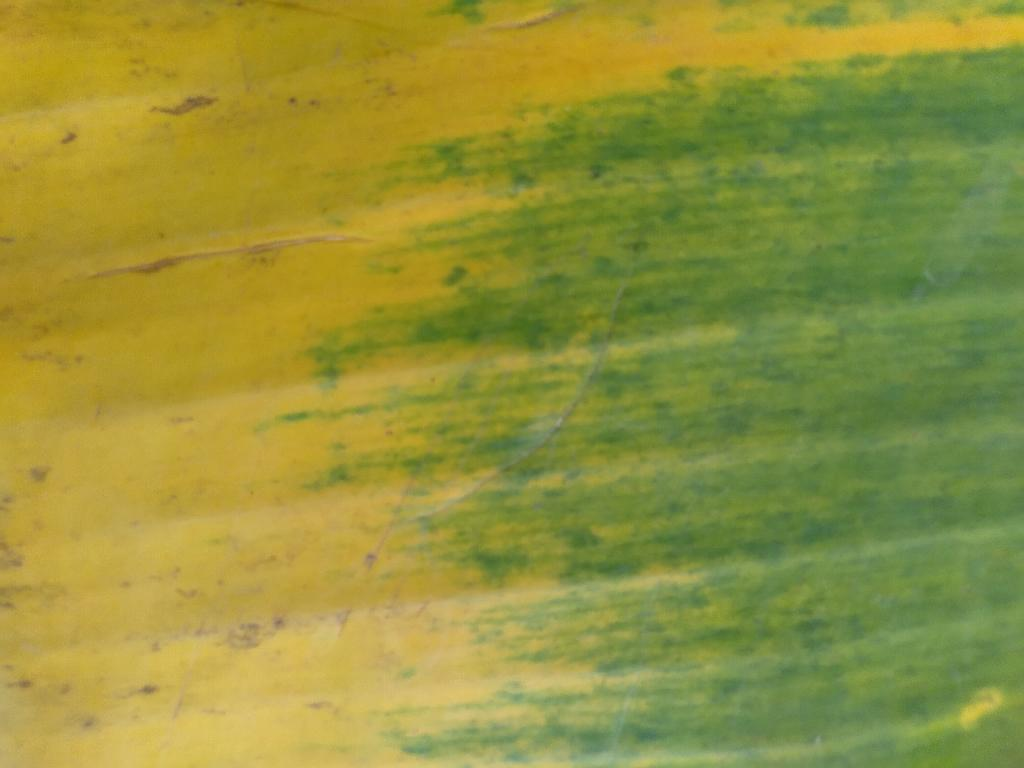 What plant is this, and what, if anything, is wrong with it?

banana, fusarium wilt race 1
